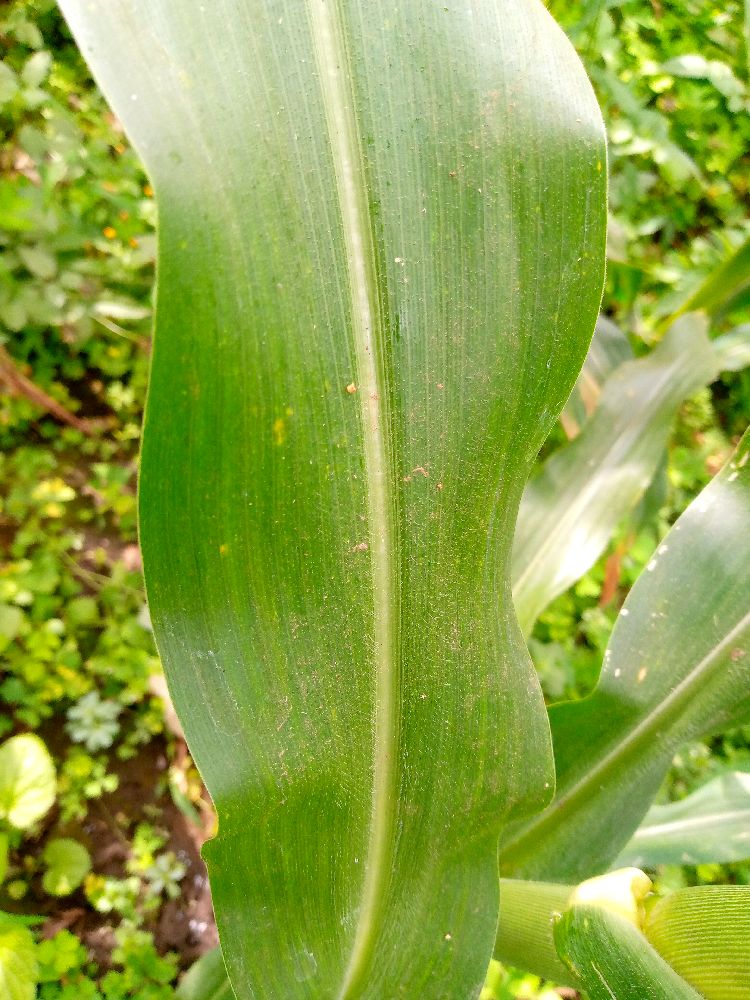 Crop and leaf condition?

maize, healthy
